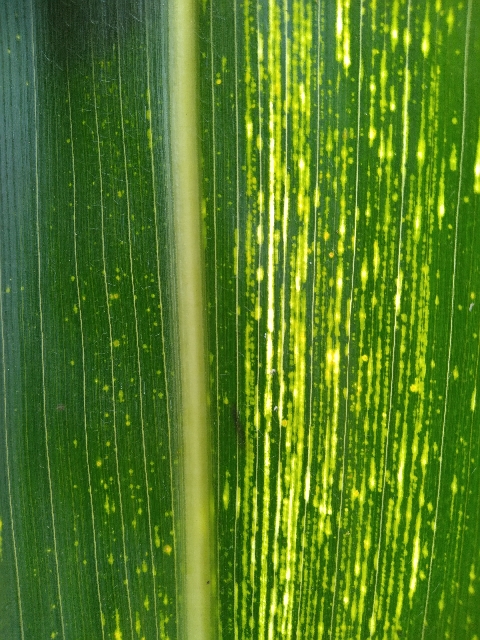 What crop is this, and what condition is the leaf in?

maize, maize streak virus
